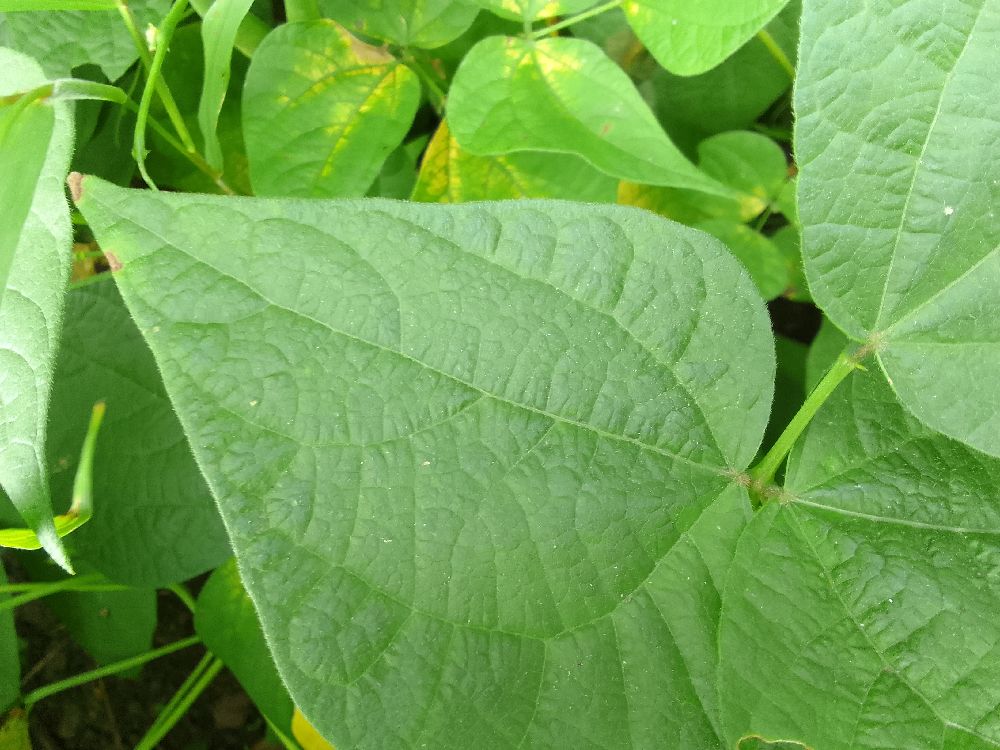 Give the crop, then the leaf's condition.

common bean, healthy
